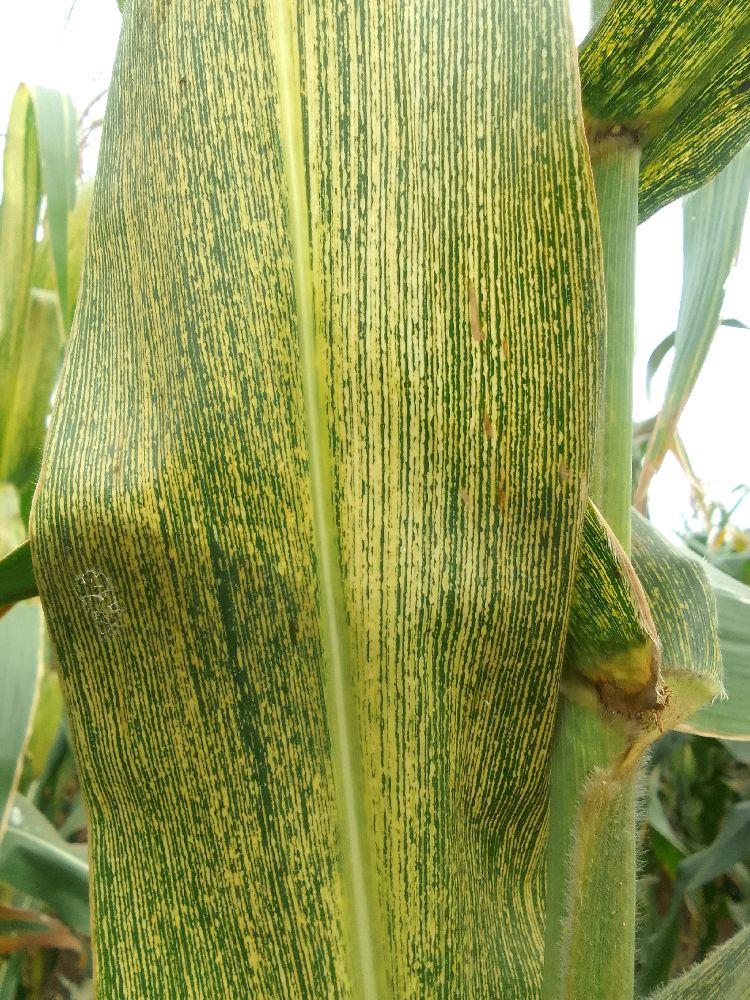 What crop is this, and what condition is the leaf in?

maize, maize streak virus
